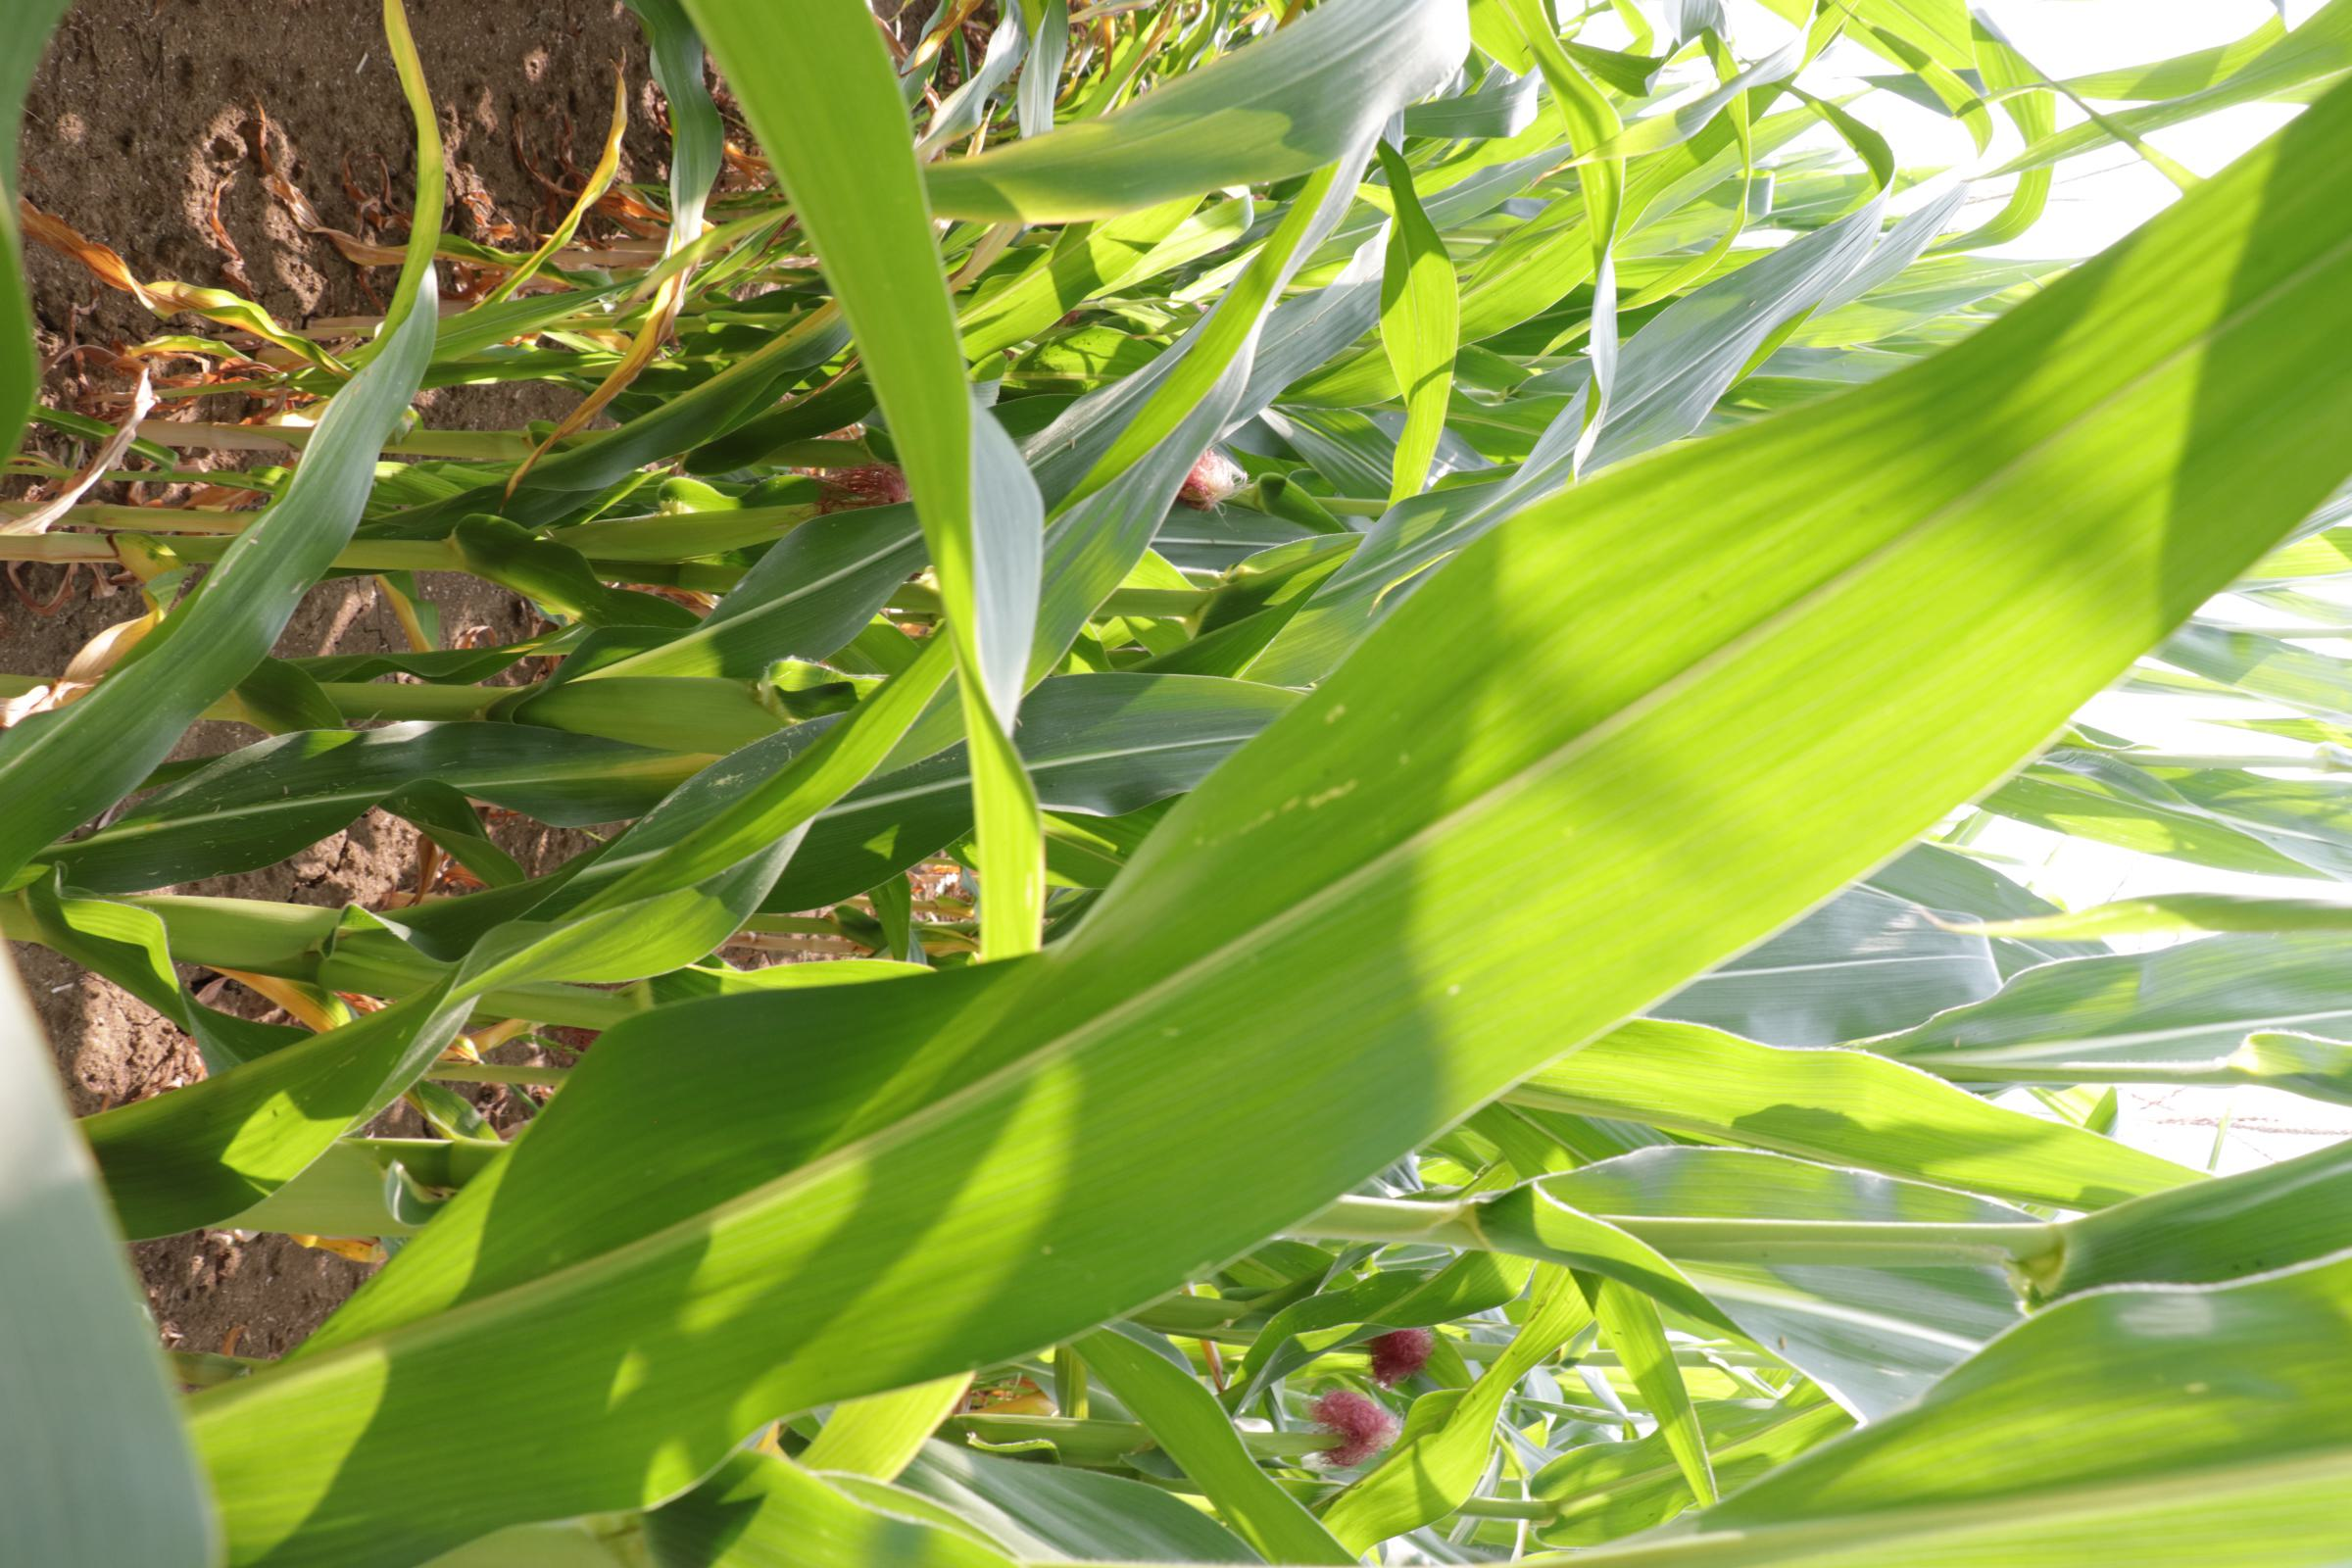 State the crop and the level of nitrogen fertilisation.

maize, no added nitrogen
